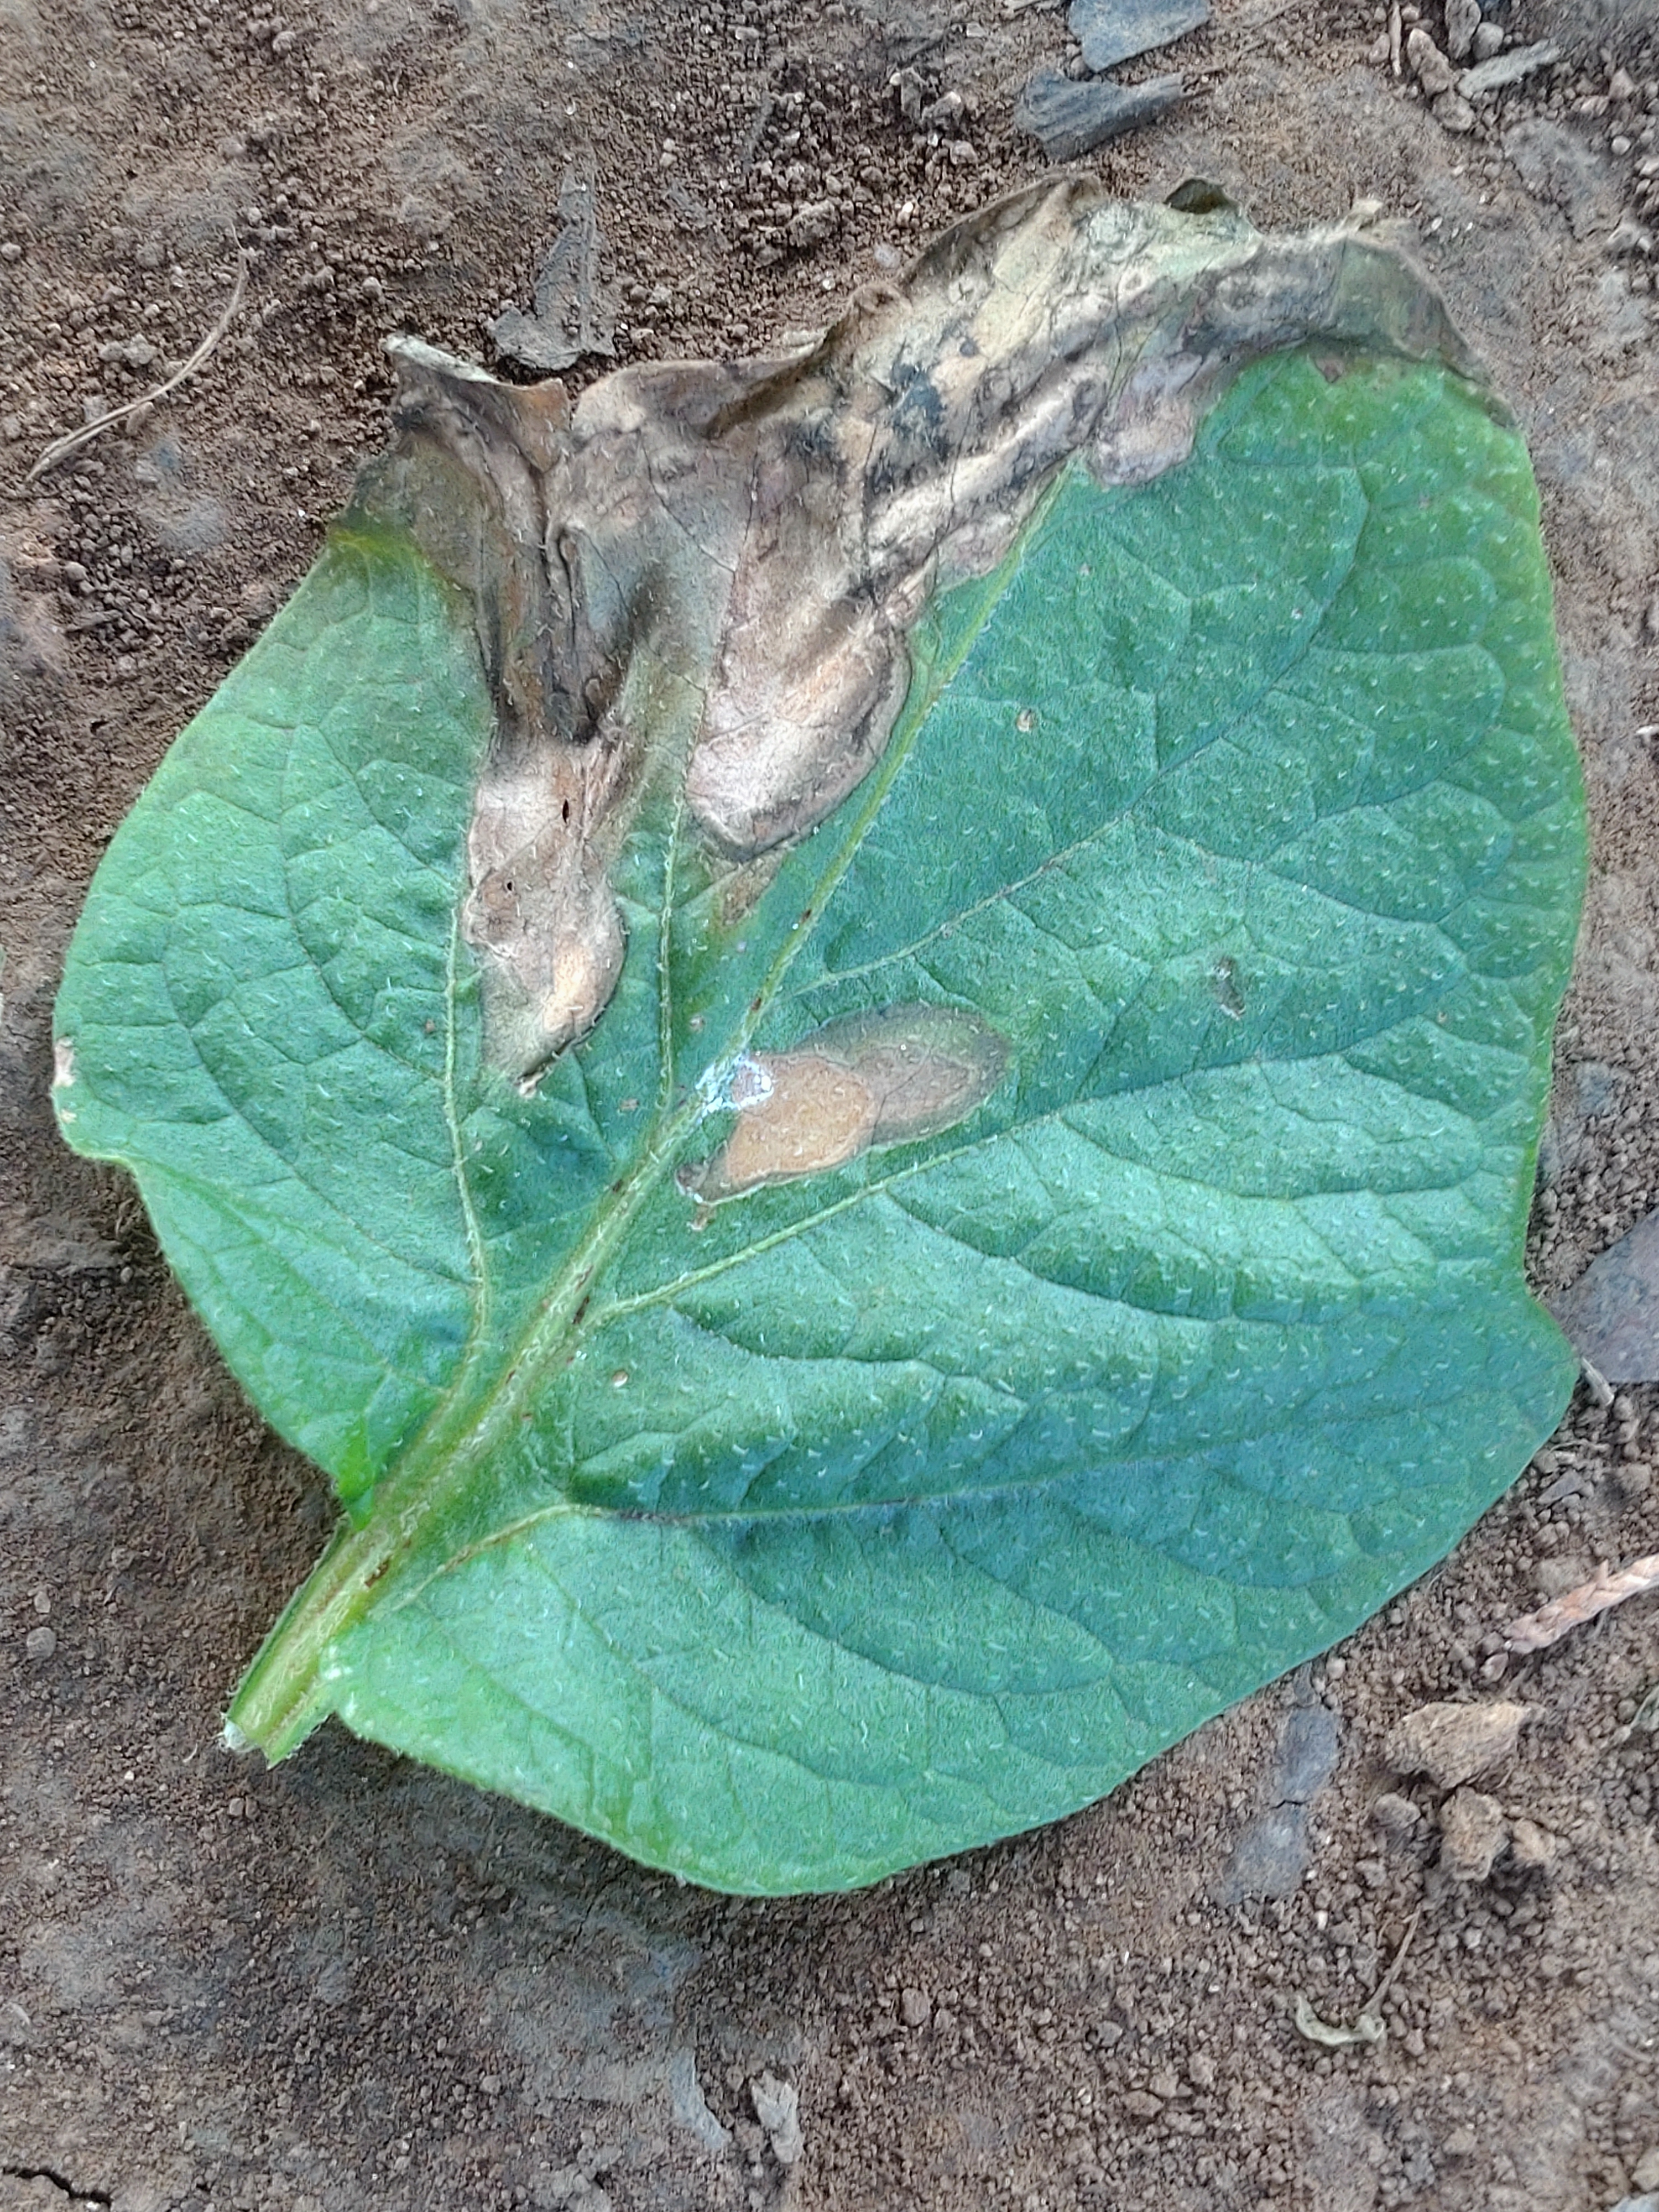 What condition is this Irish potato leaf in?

early blight
